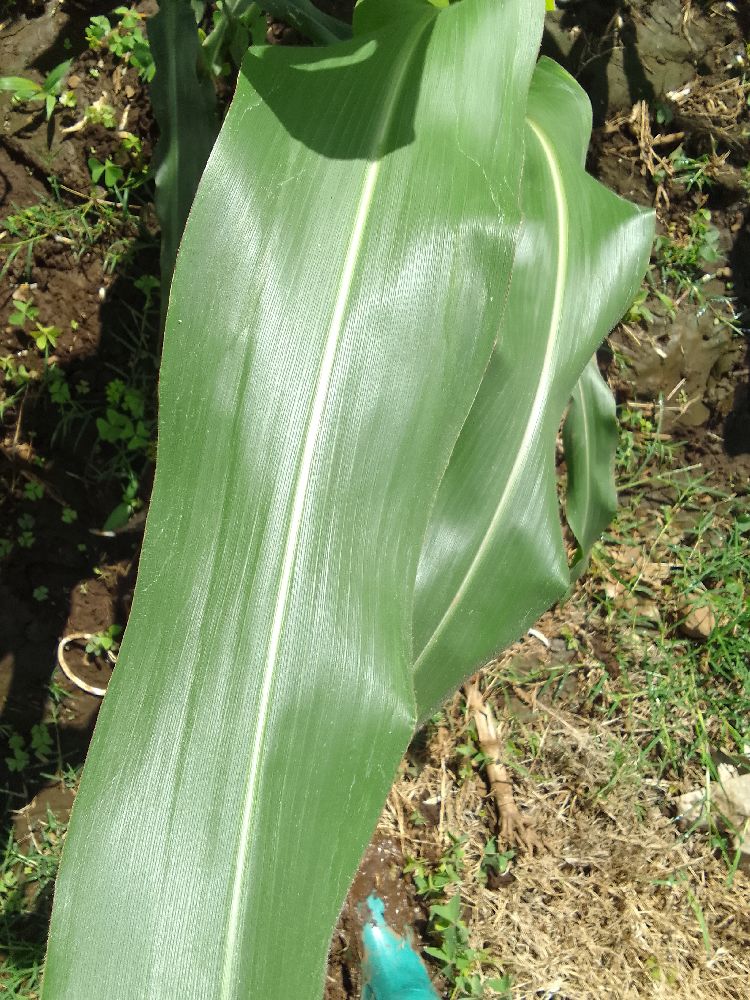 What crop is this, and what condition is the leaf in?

maize, healthy
